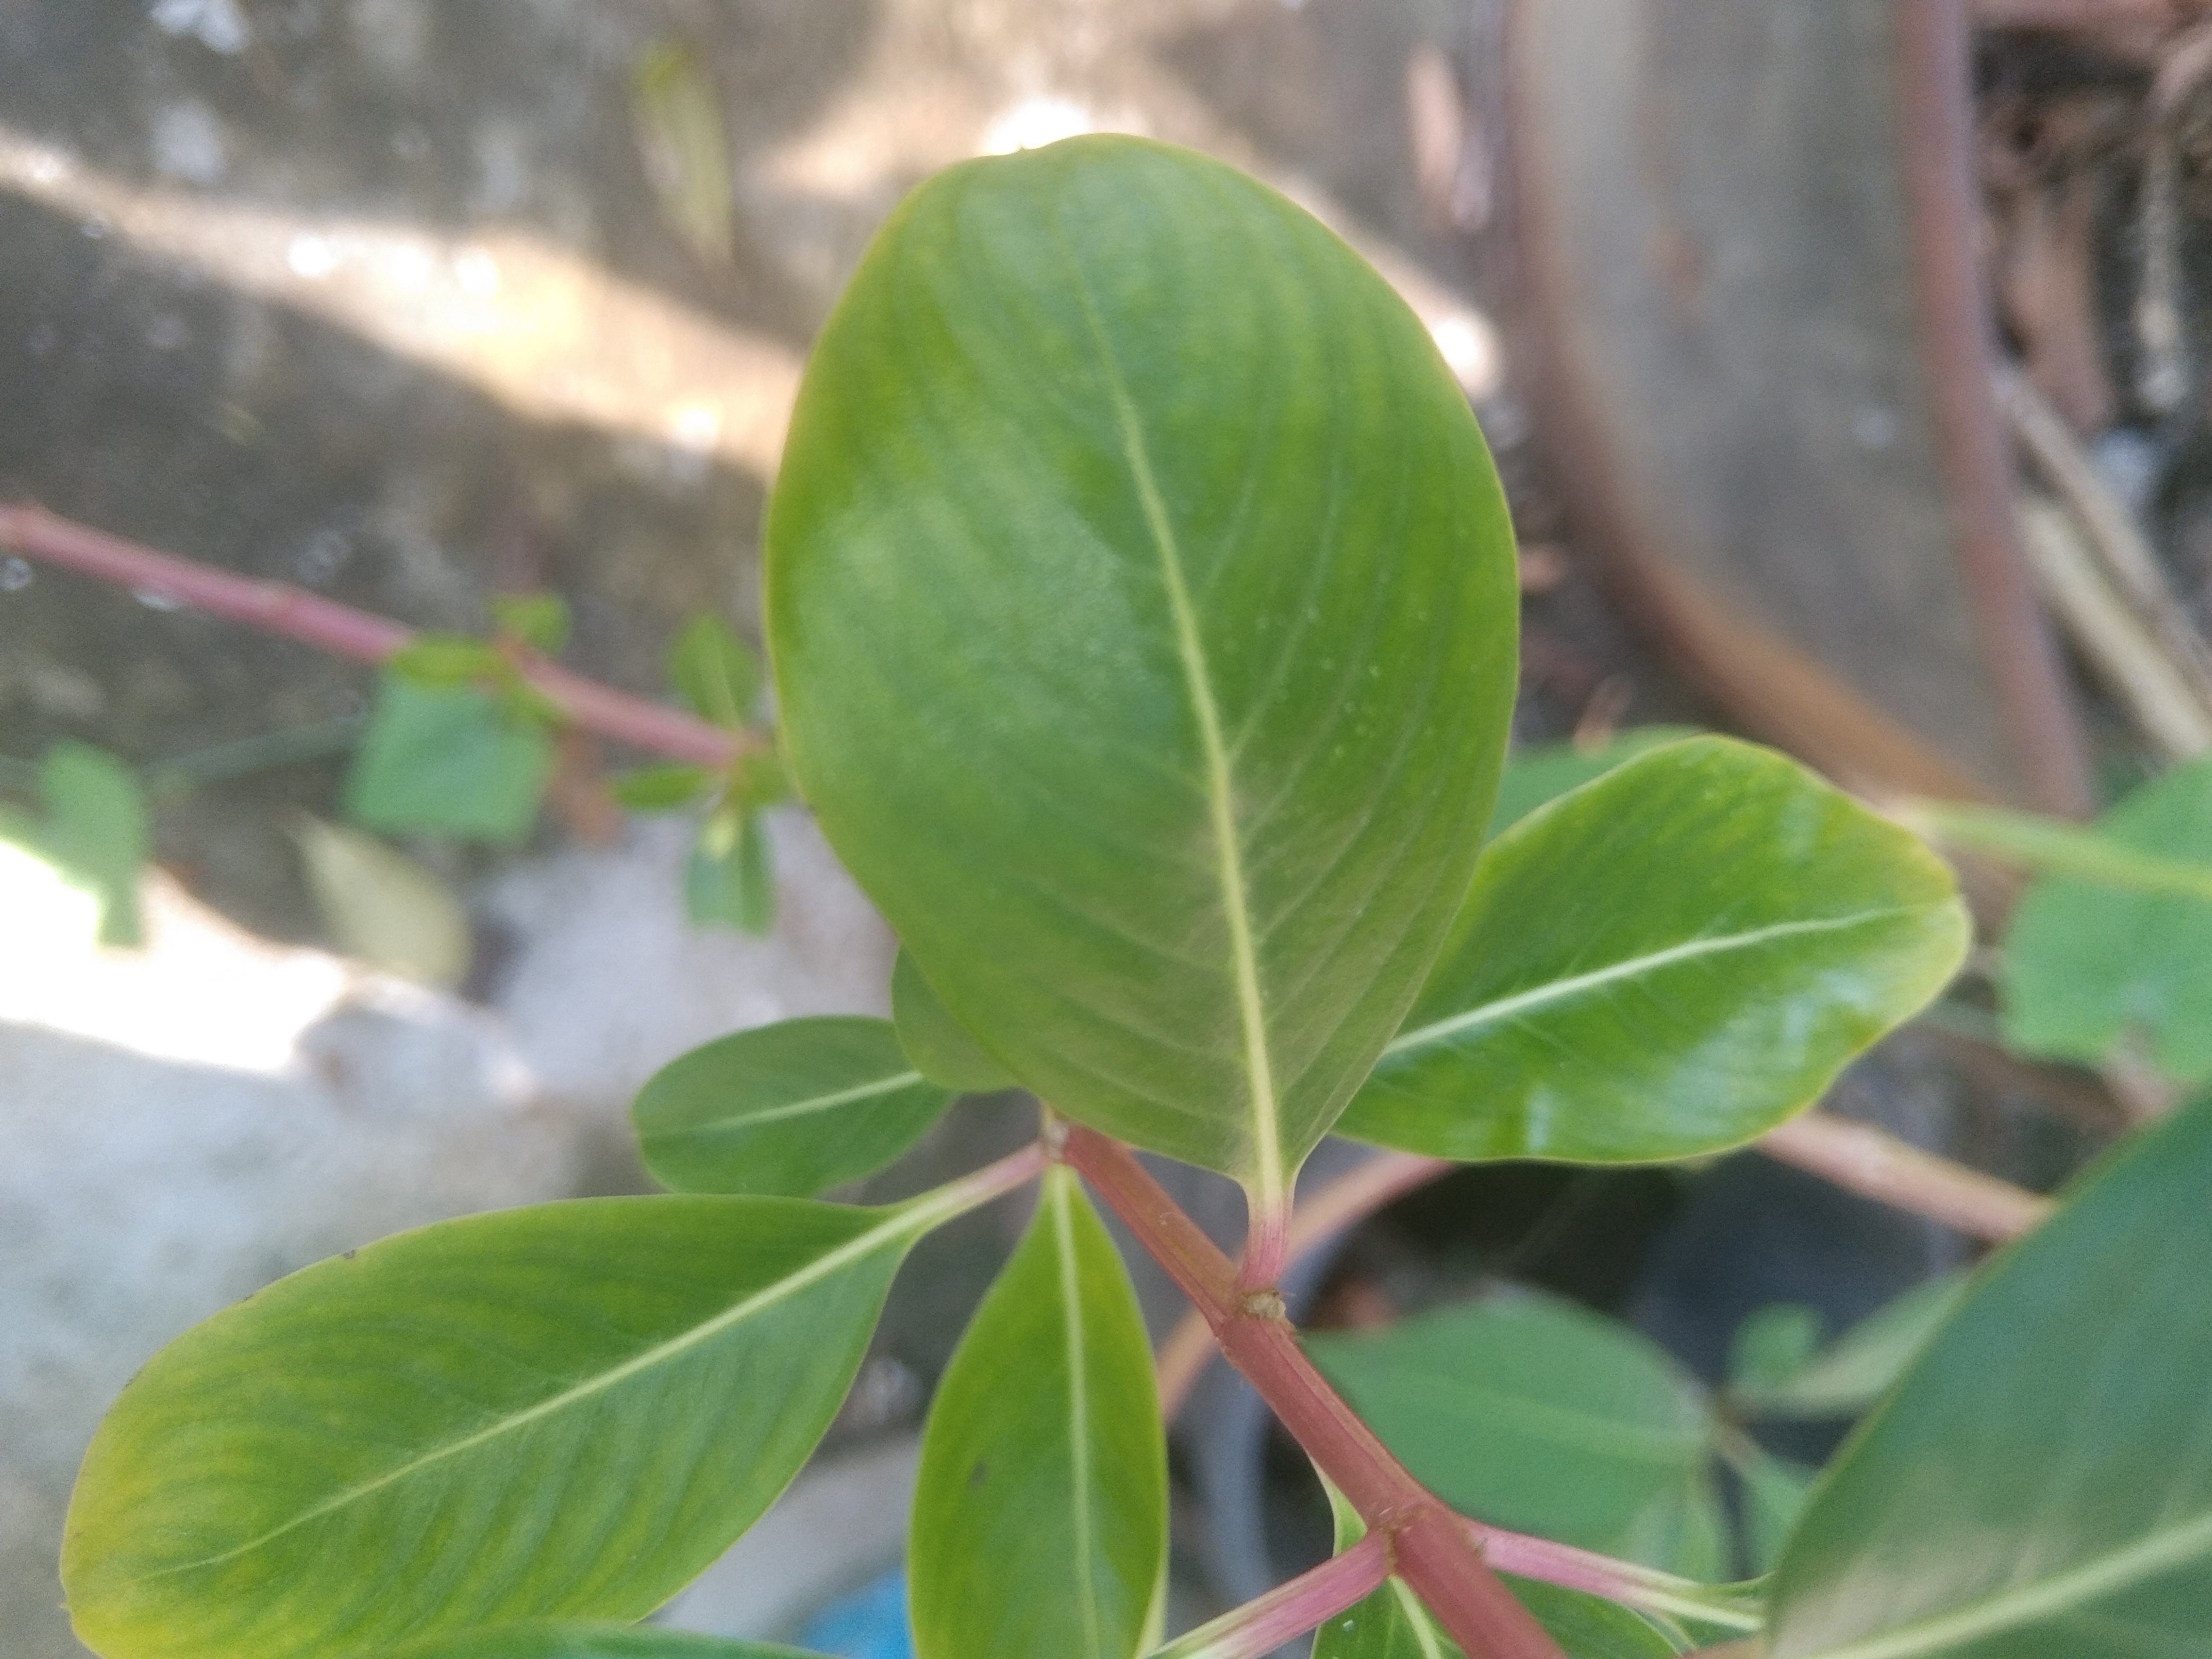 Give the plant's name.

rose periwinkle
